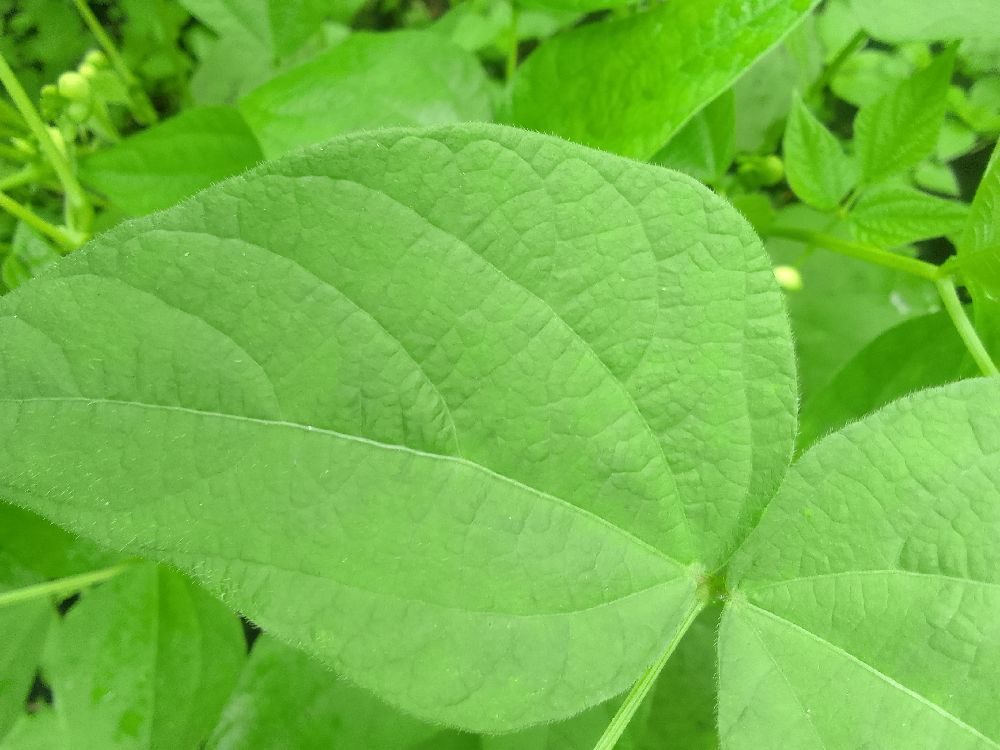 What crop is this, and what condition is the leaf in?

common bean, healthy
